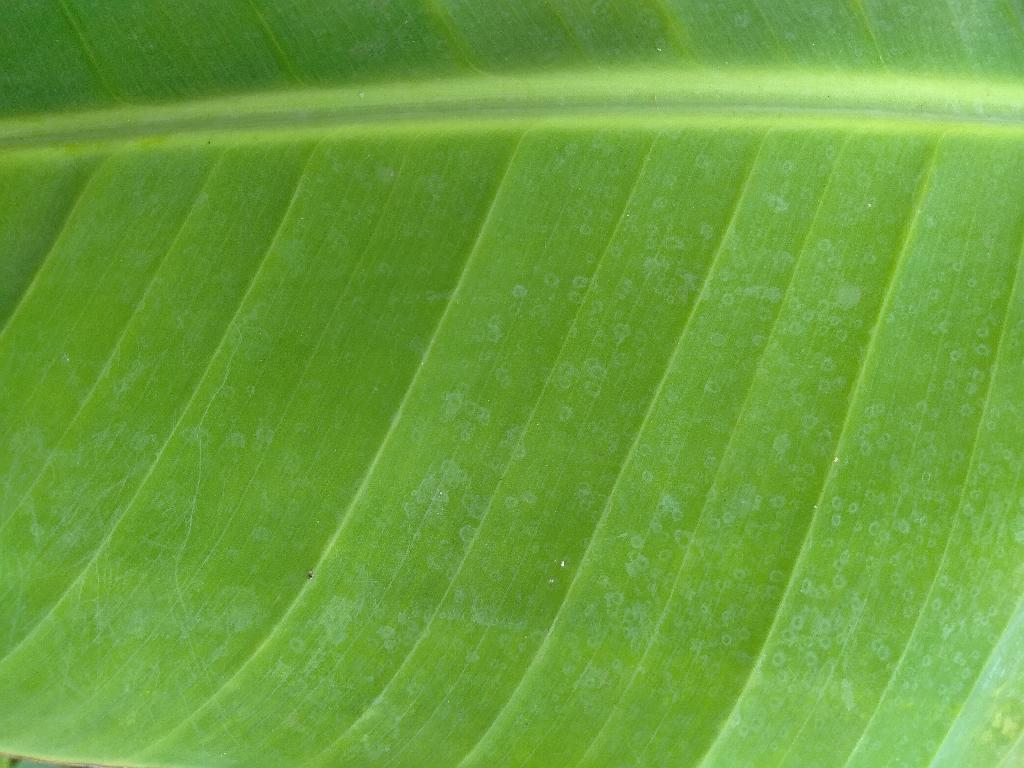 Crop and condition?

banana, healthy
